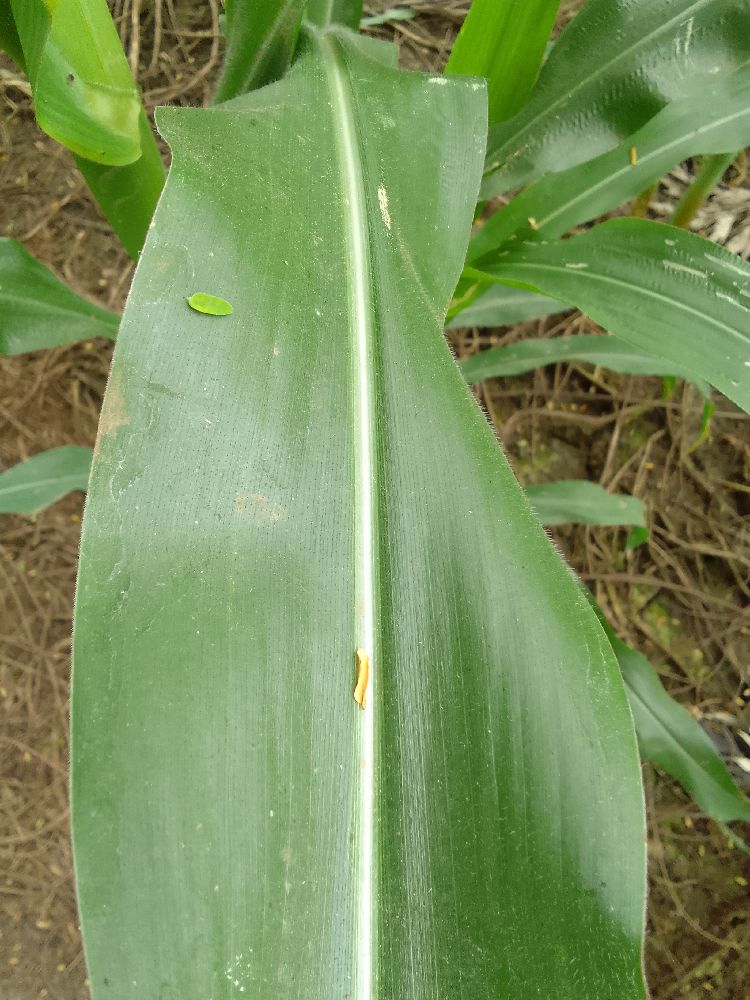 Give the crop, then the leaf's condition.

maize, healthy
